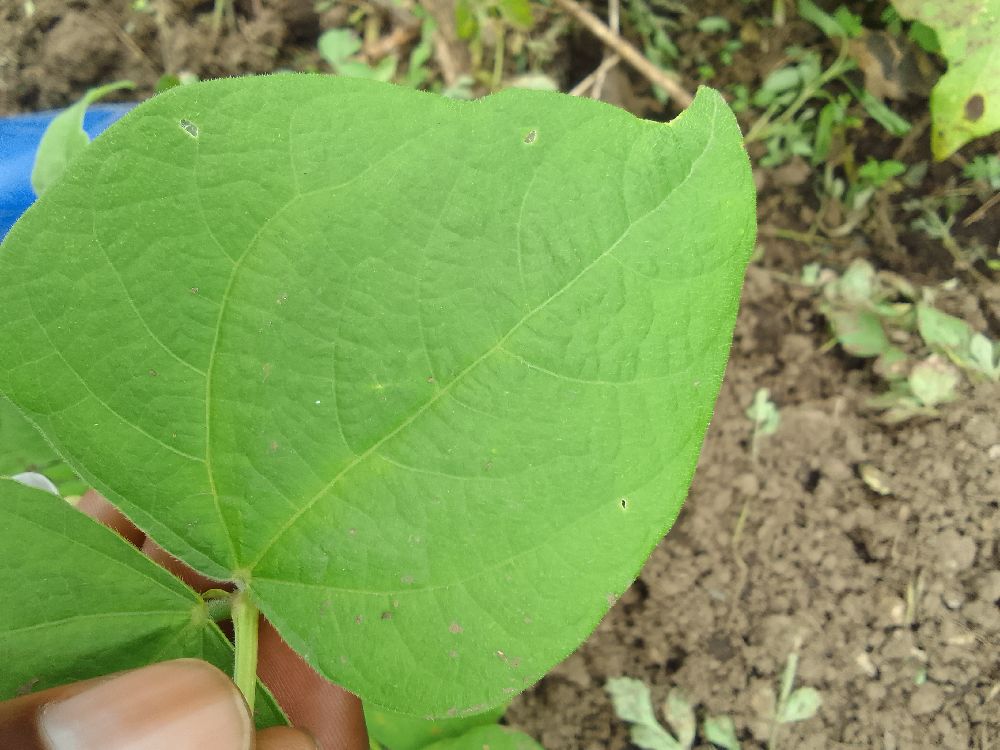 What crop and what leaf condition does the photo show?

common bean, healthy
